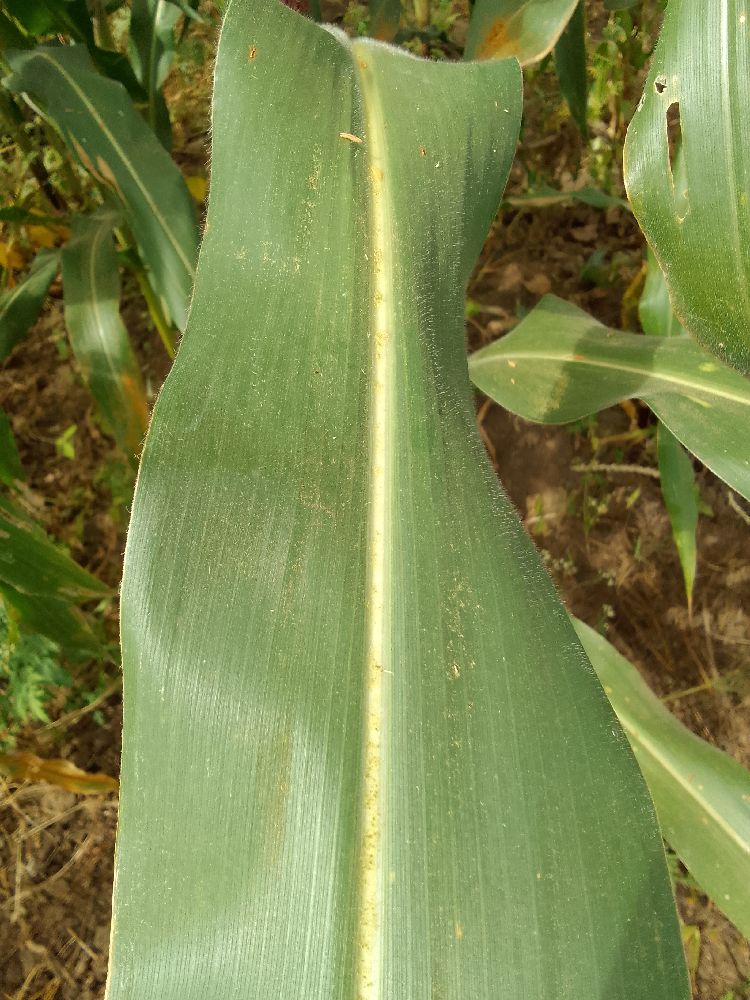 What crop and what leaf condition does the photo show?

maize, healthy
